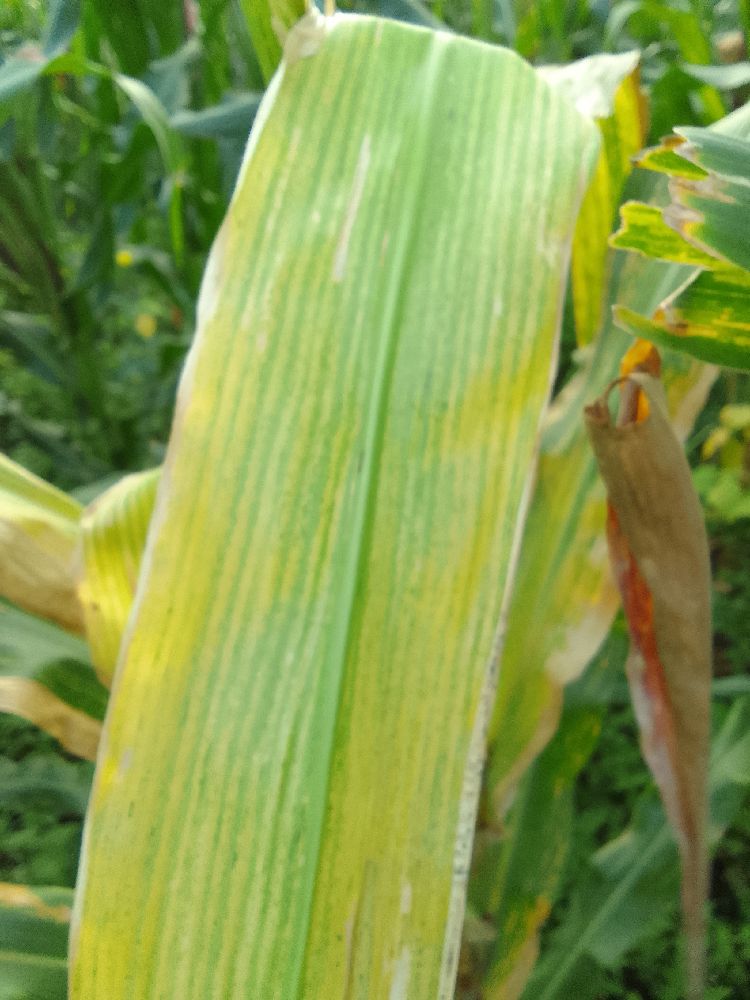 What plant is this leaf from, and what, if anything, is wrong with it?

maize, maize lethal necrosis
